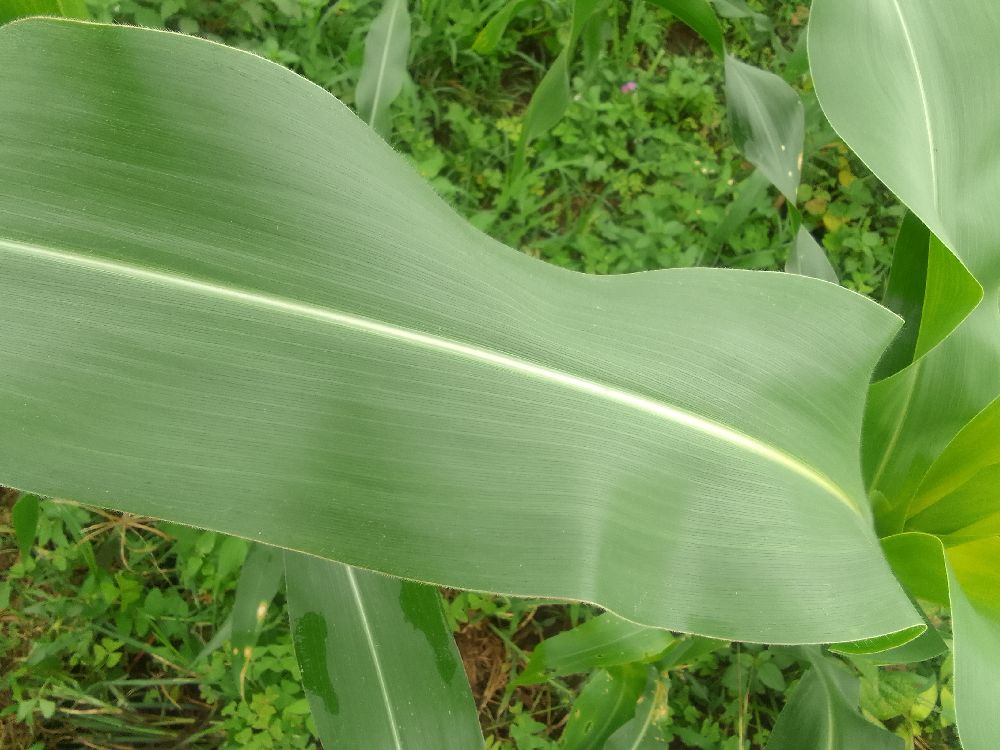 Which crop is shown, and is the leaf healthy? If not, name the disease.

maize, healthy
